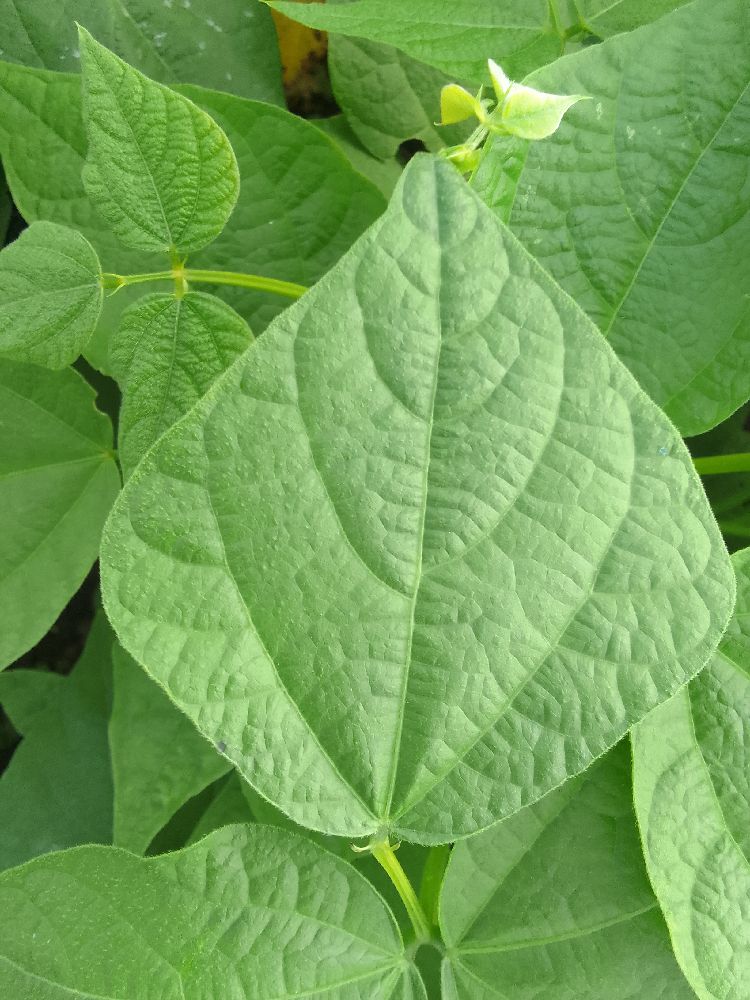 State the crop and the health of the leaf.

common bean, healthy
